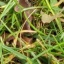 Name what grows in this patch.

grass
